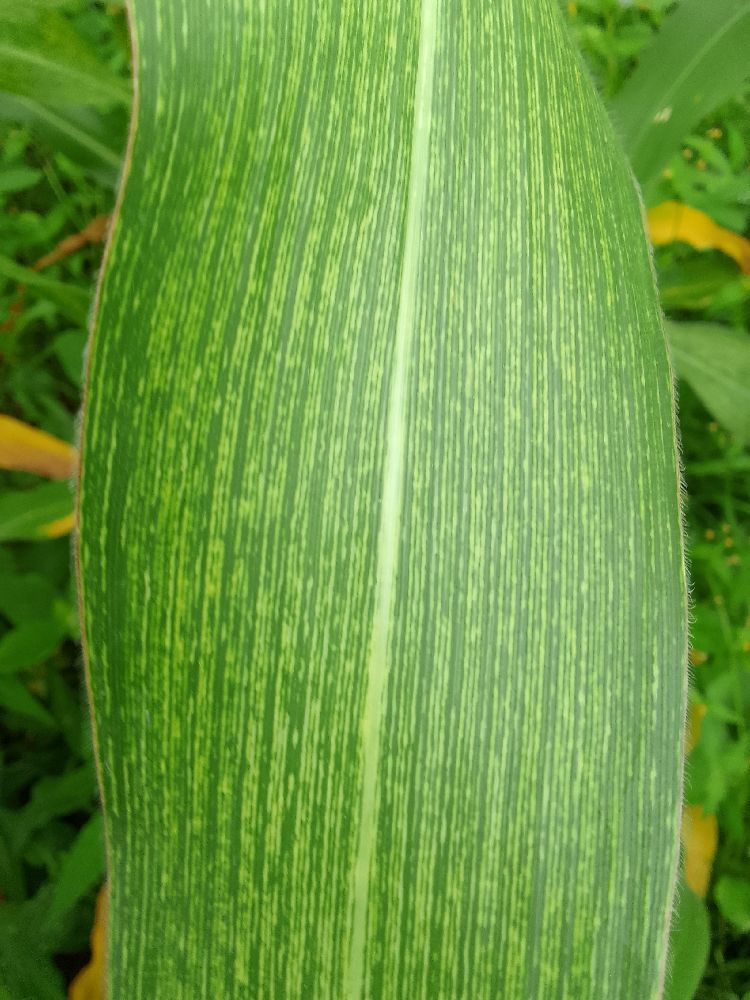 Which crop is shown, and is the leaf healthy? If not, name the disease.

maize, maize streak virus
